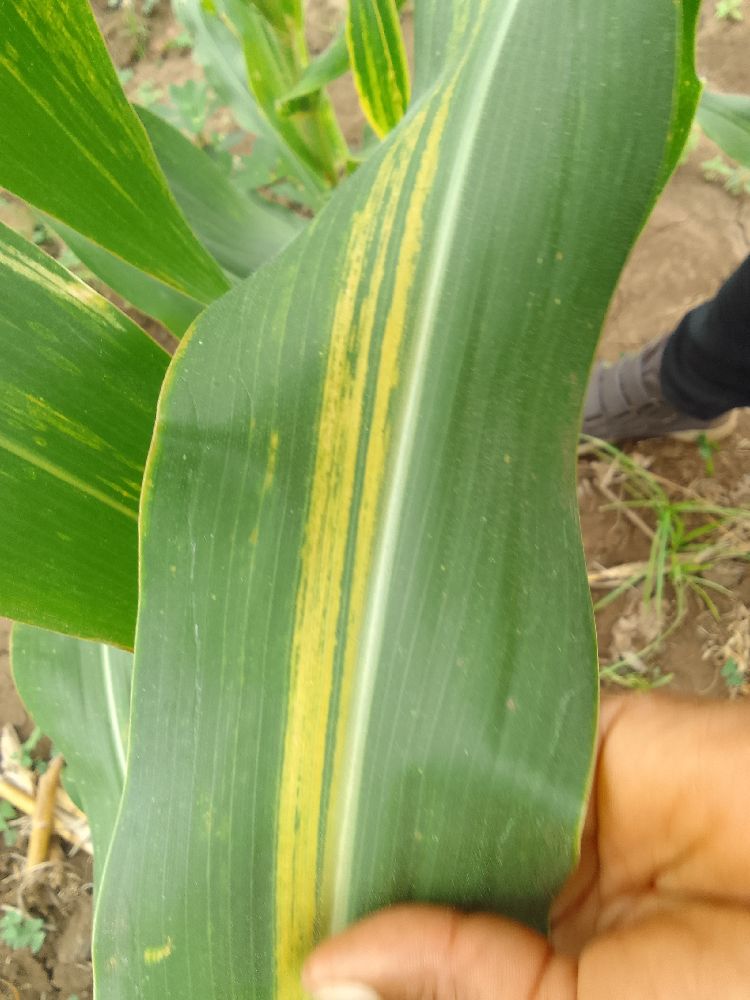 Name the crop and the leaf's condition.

maize, maize lethal necrosis
